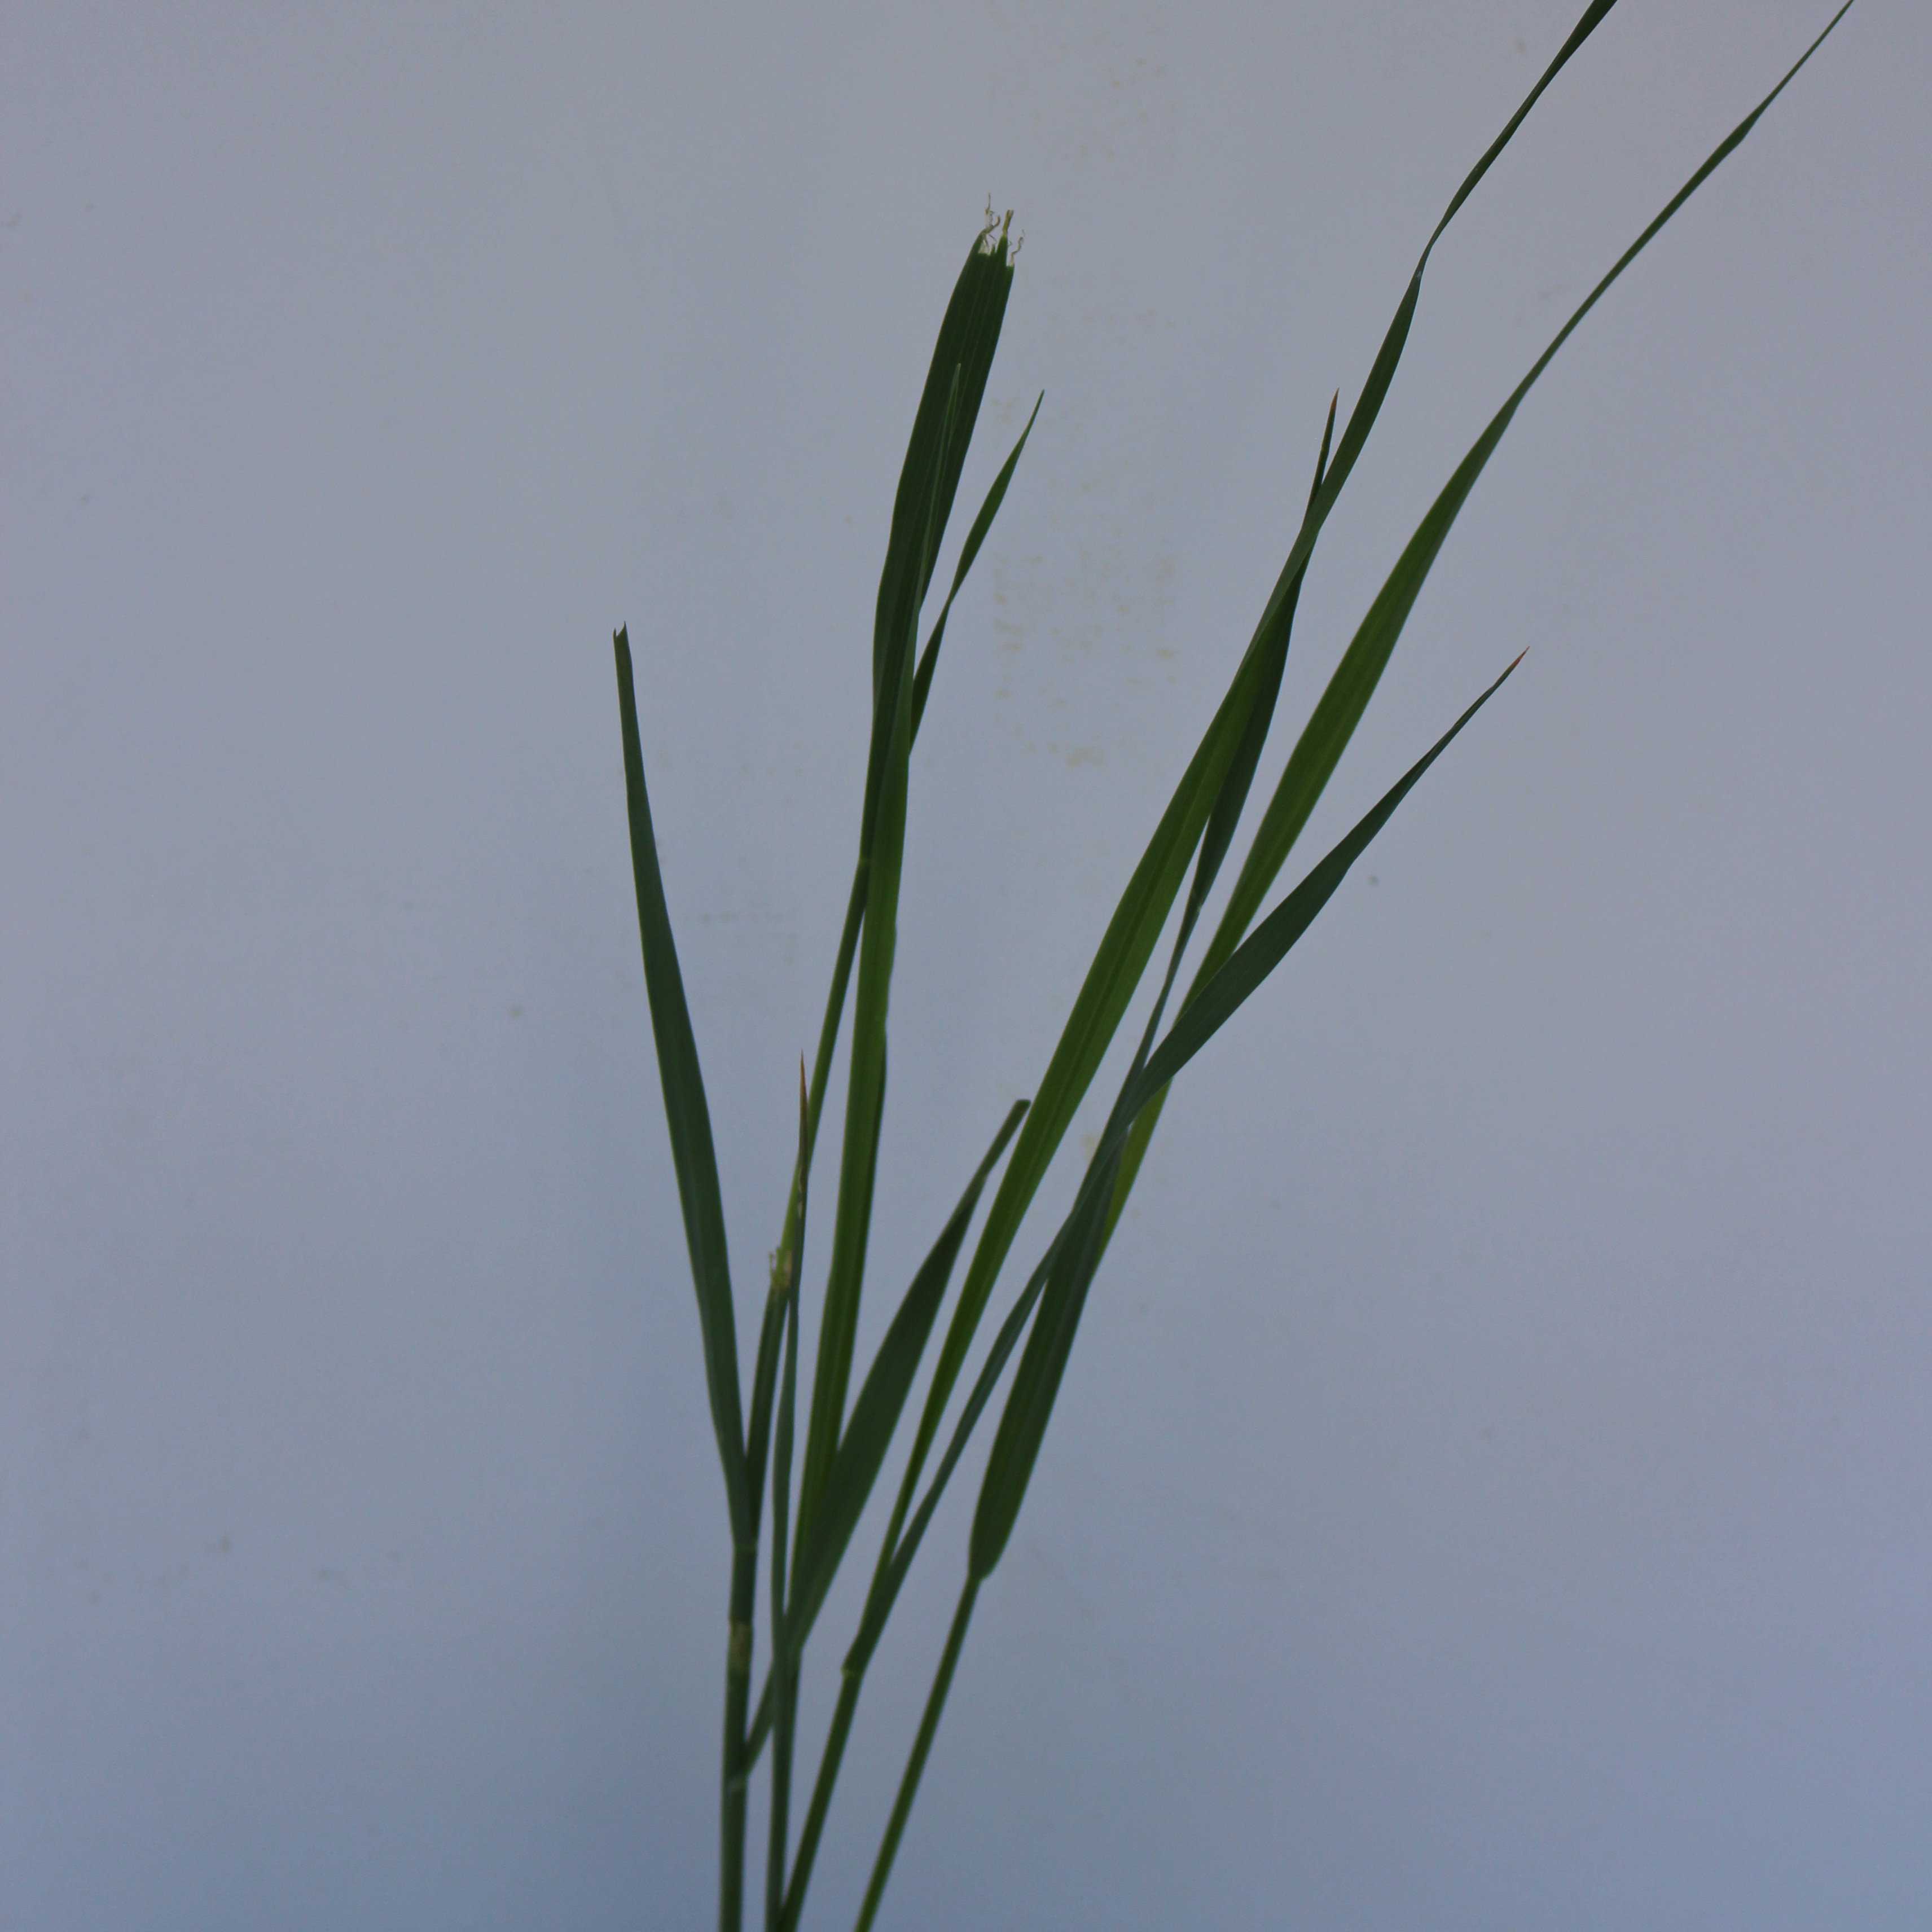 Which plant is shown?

Avena sterilis
